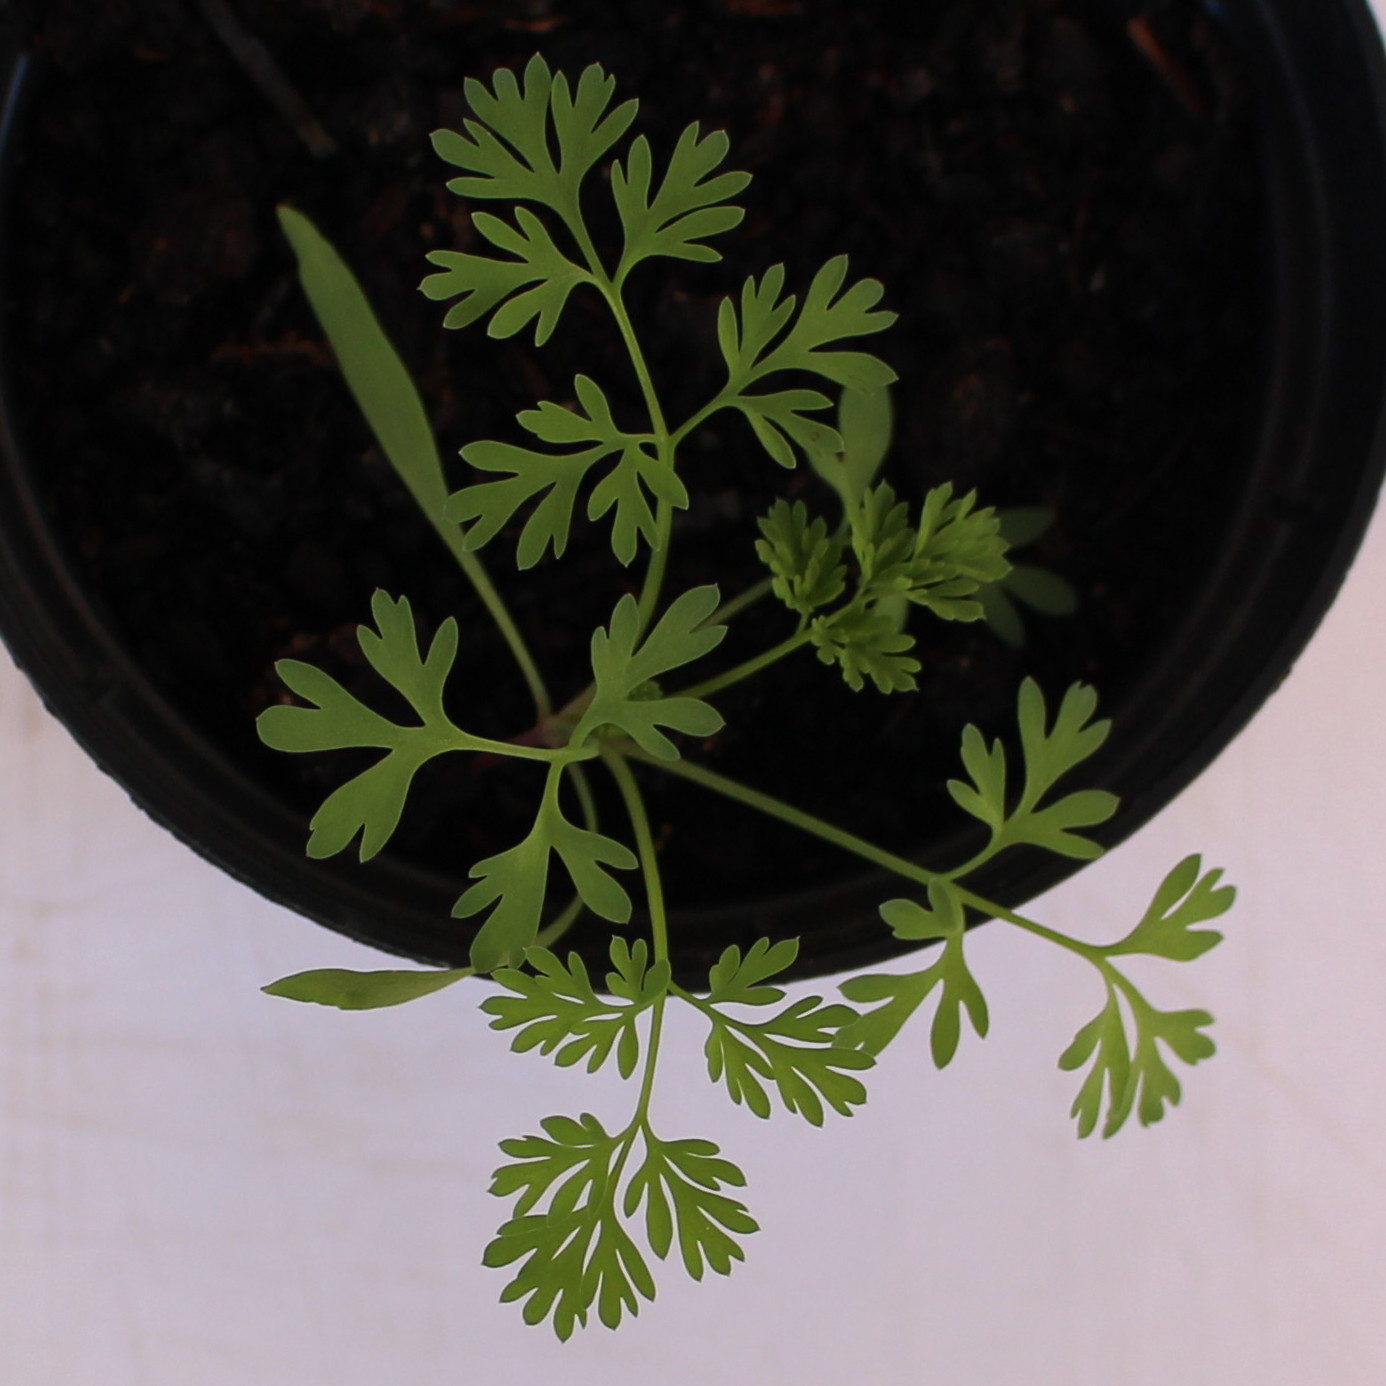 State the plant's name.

Fumaria officinalis
